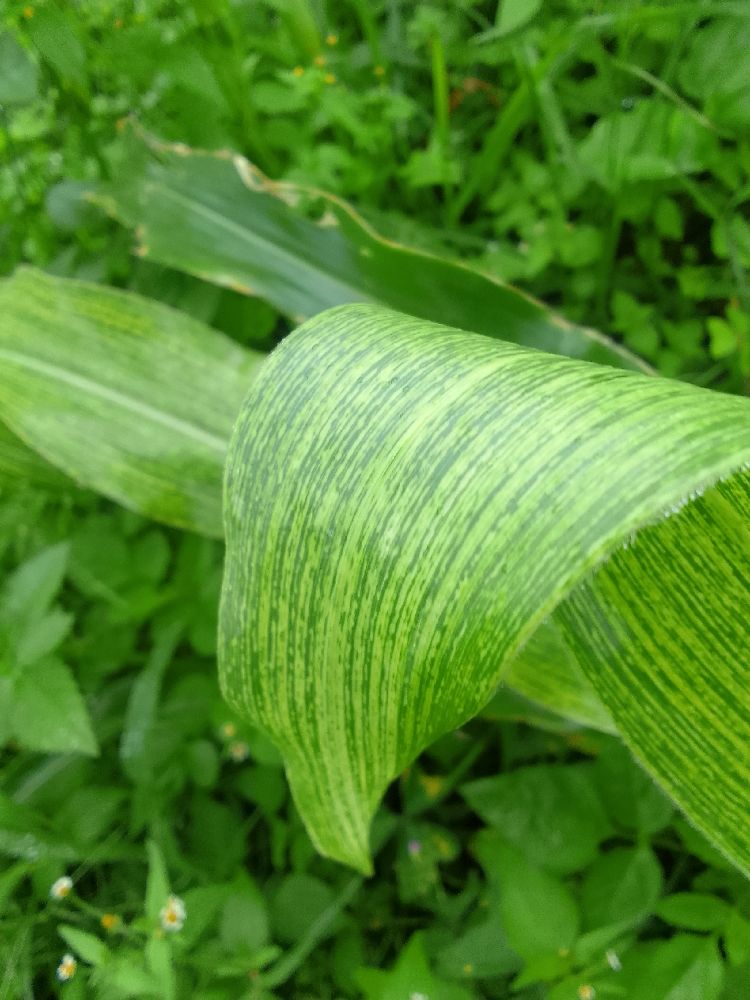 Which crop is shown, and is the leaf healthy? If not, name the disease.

maize, maize streak virus
